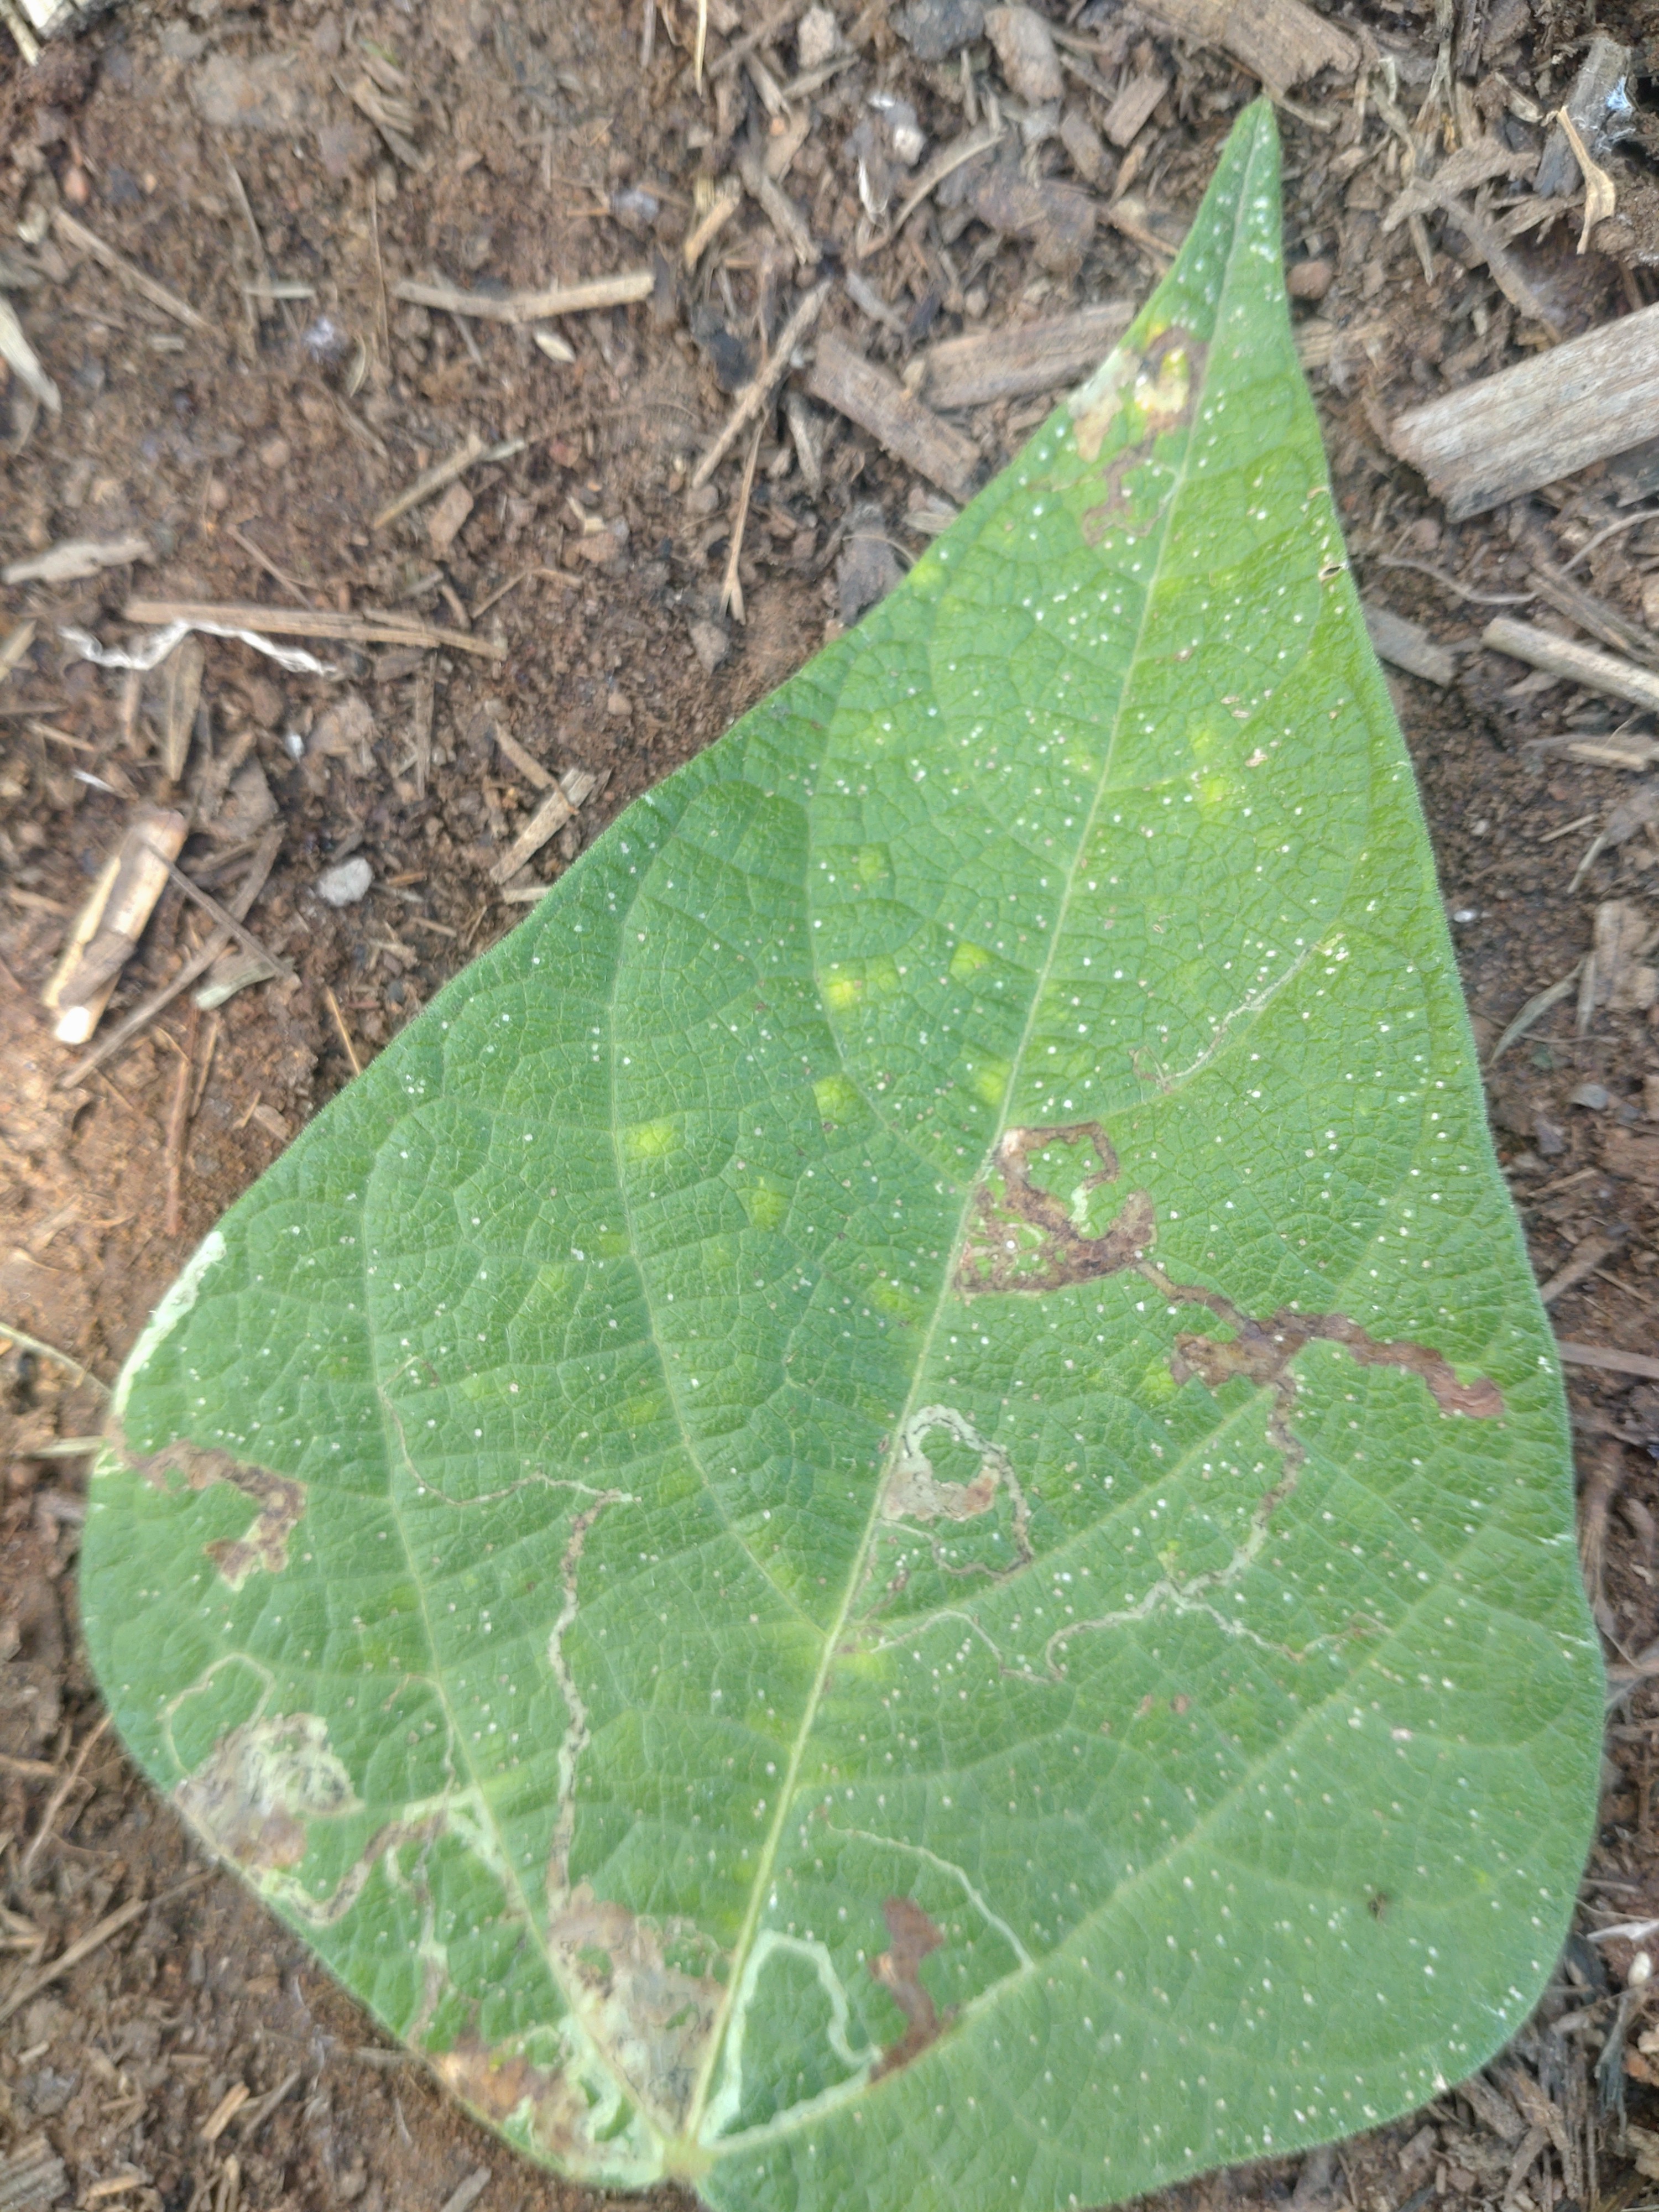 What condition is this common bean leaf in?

anthracnose
